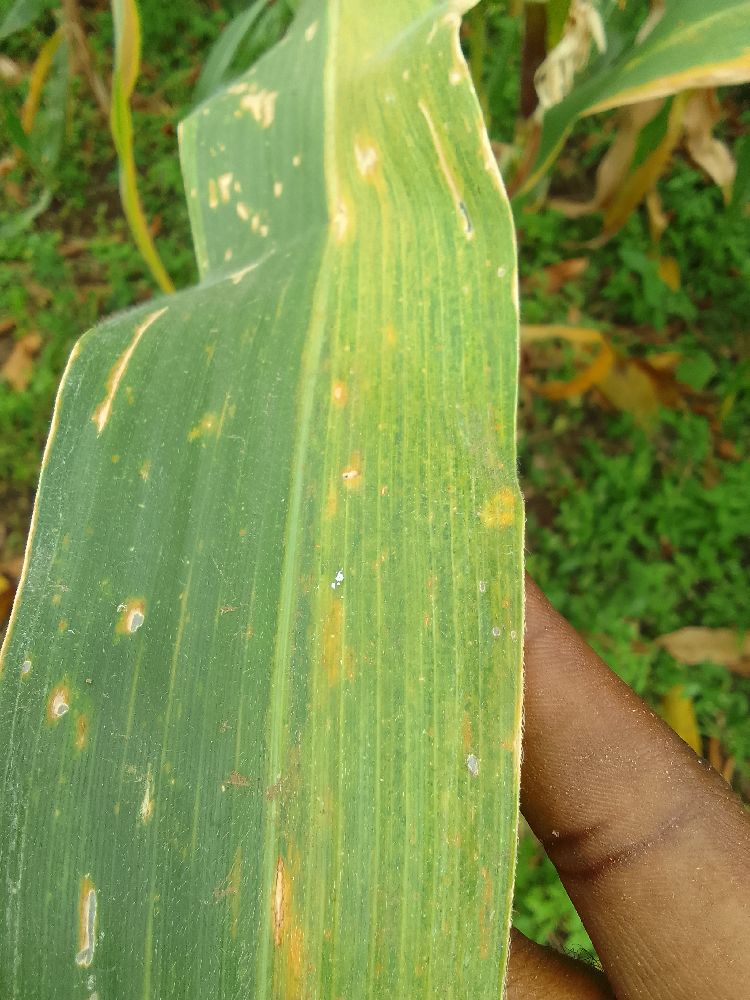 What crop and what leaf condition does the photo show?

maize, maize lethal necrosis
